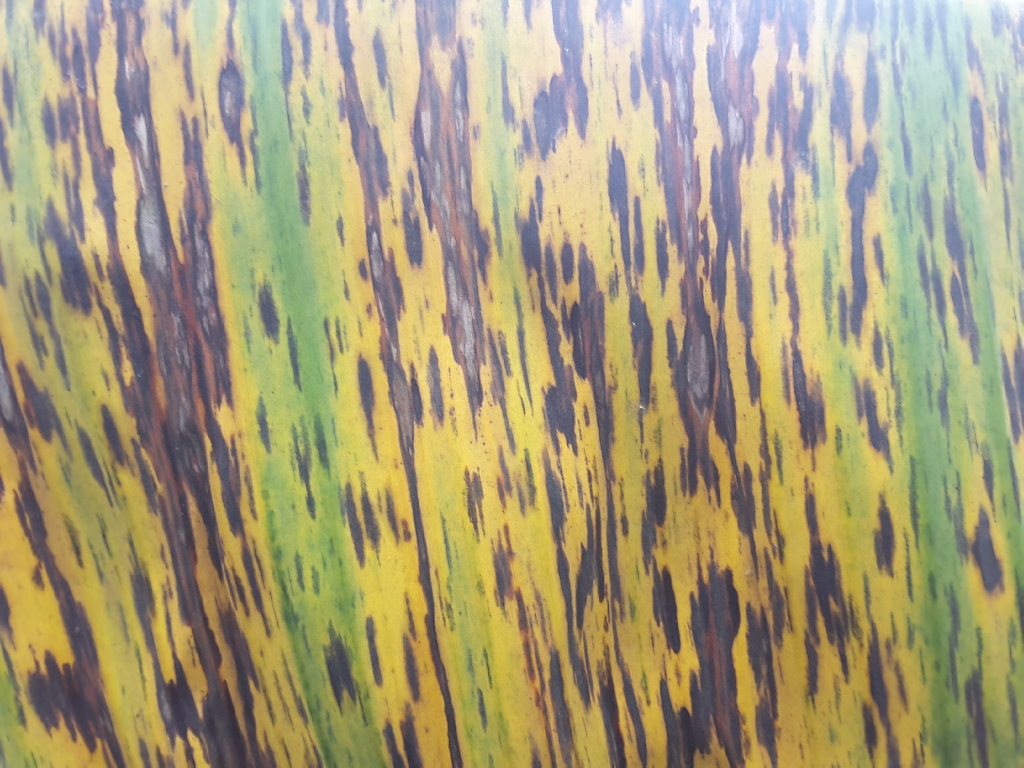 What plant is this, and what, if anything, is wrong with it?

banana, black sigatoka
